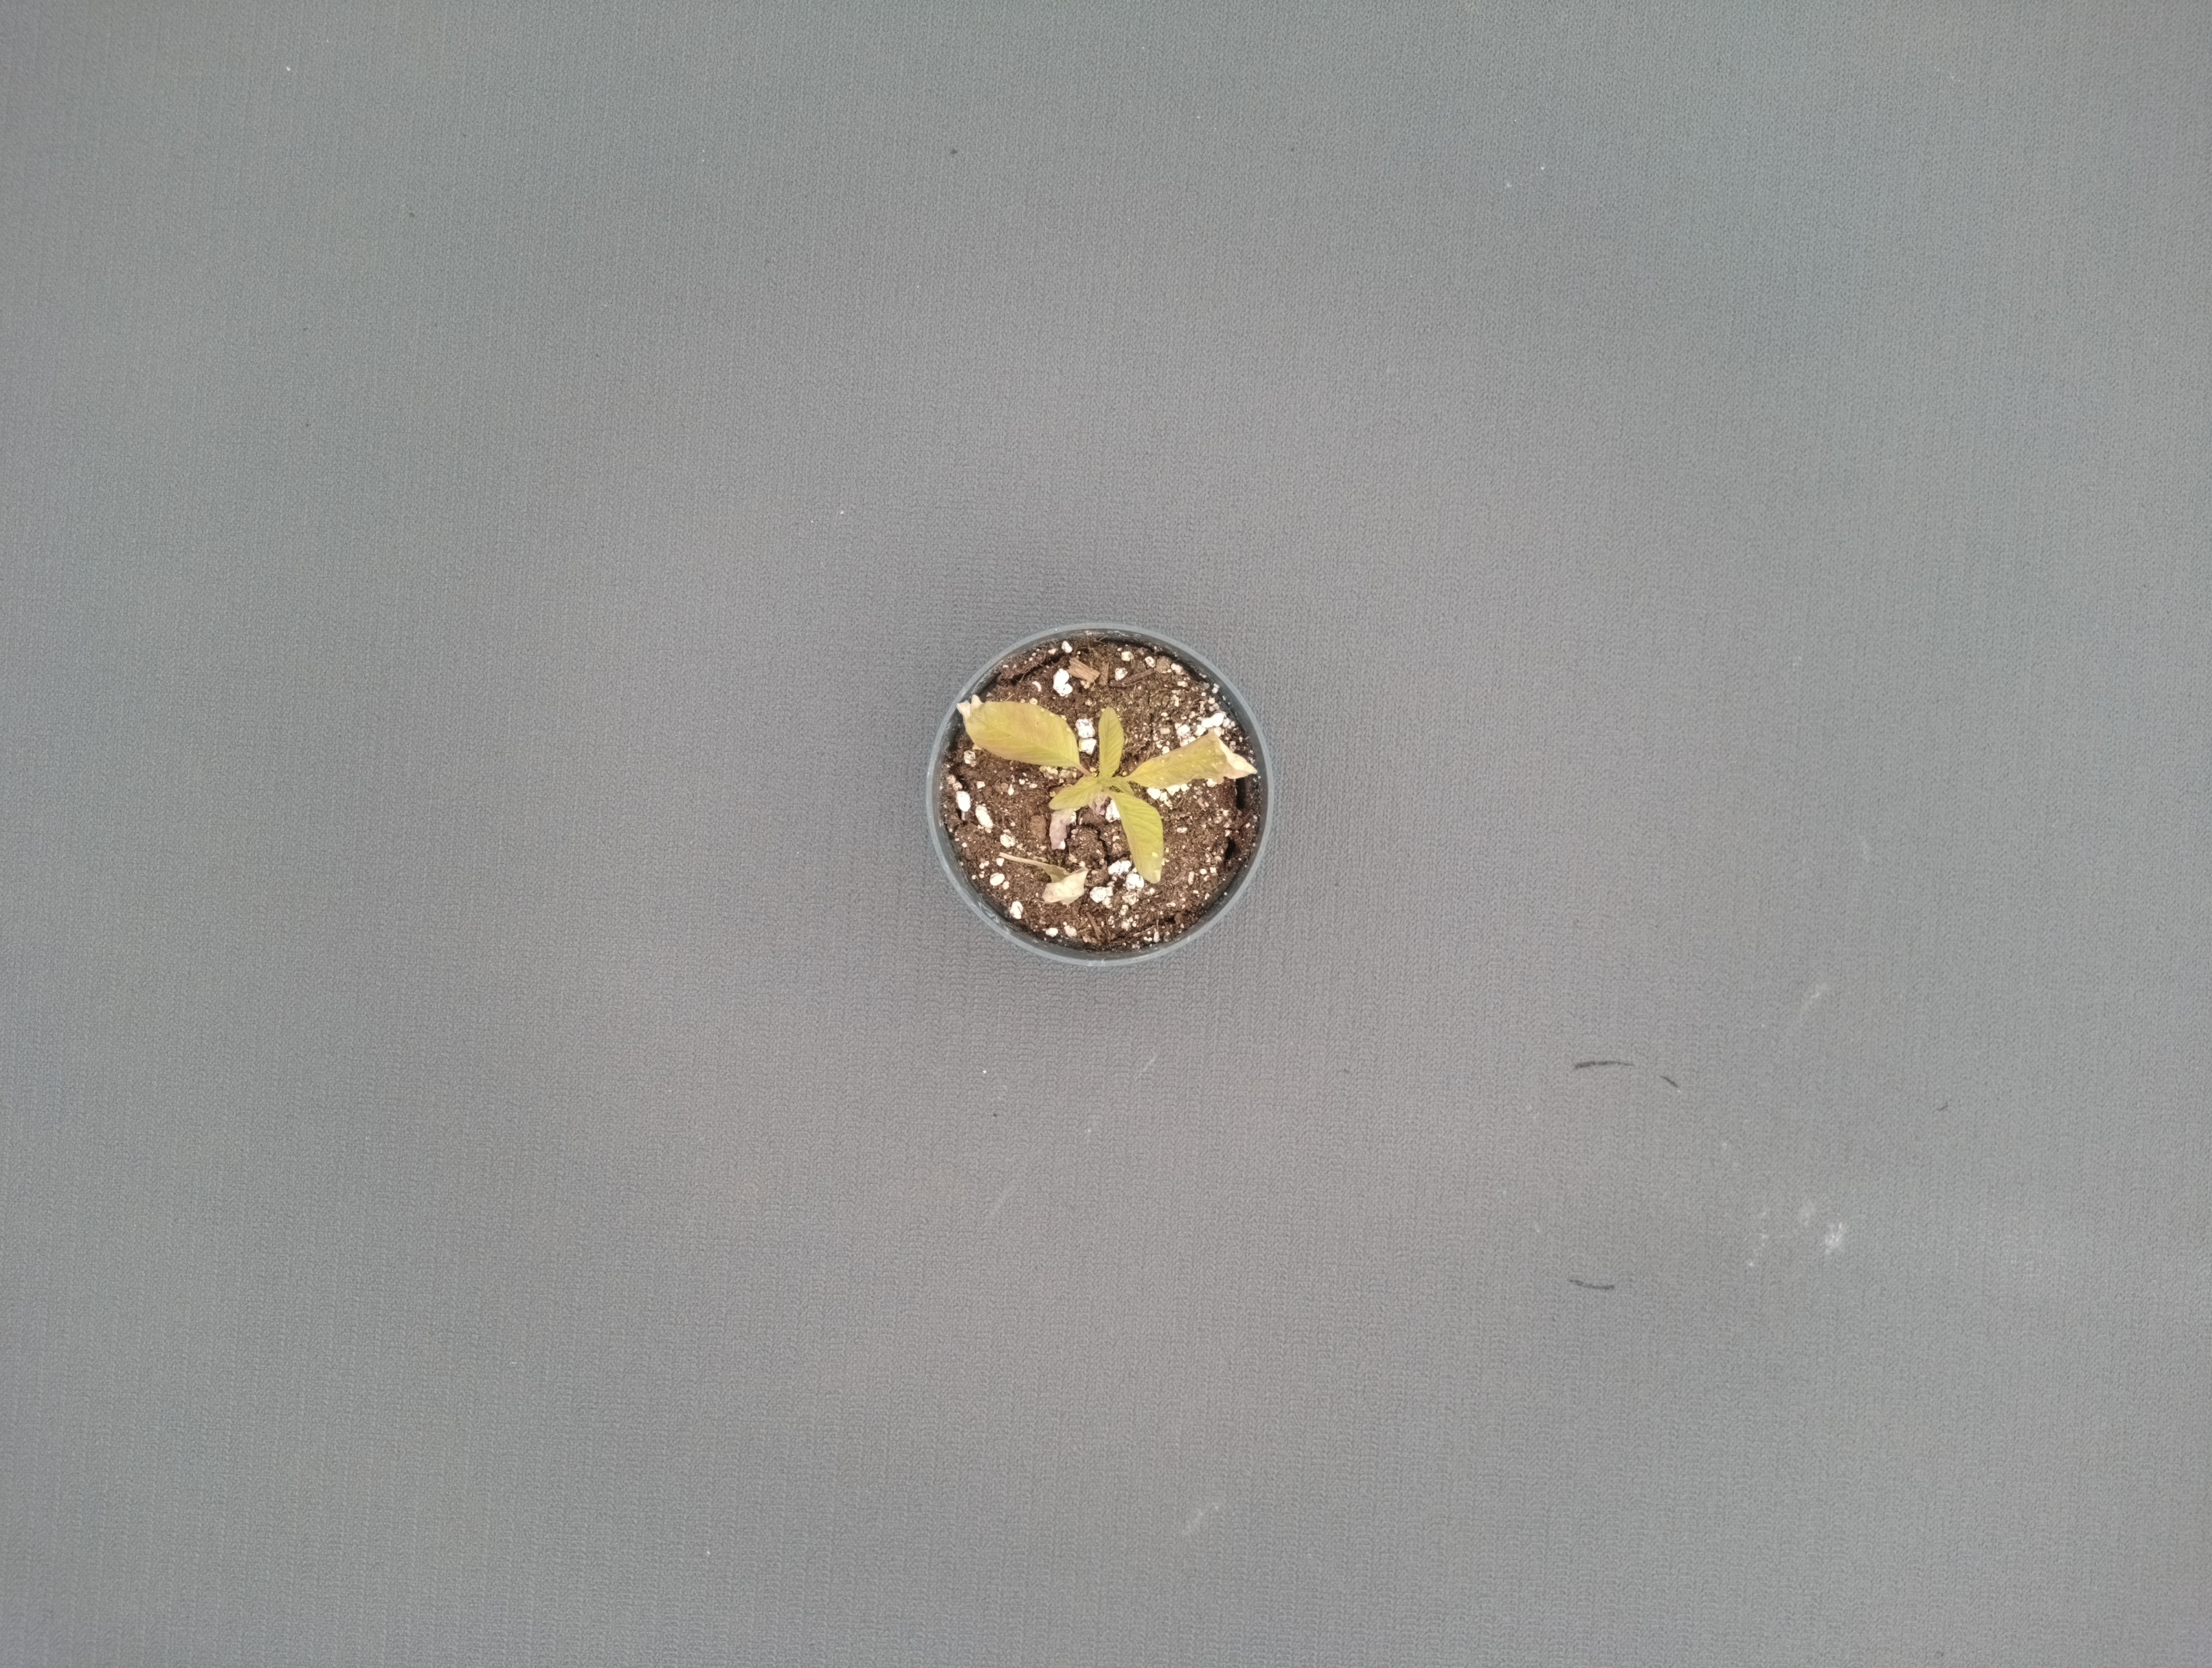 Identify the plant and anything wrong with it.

waterhemp, chlorosis only
